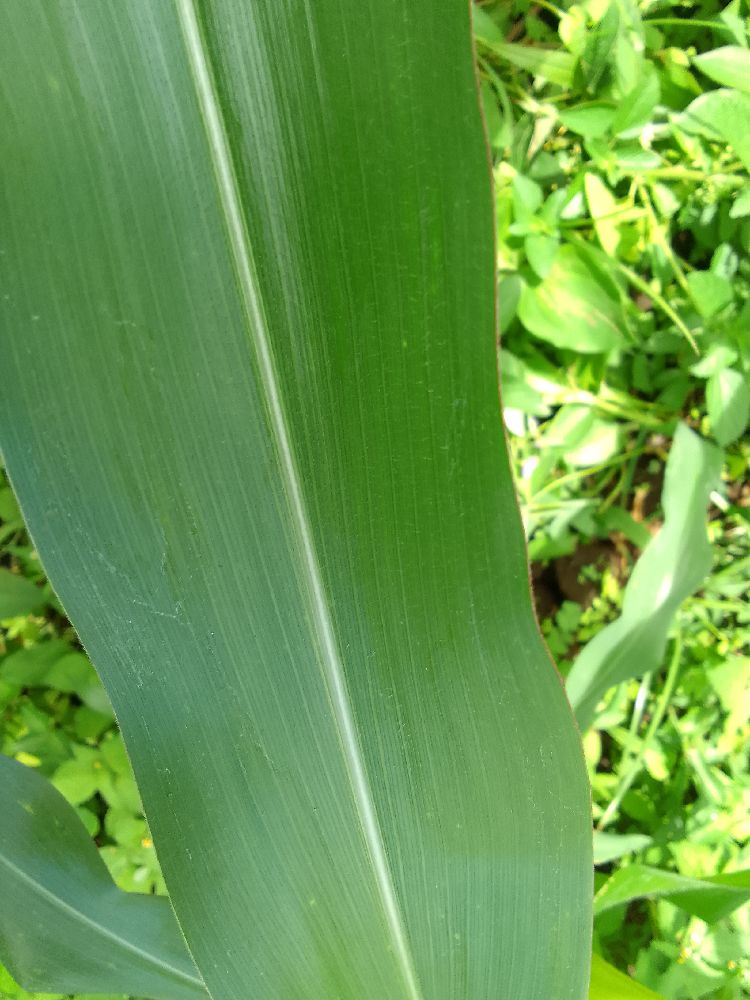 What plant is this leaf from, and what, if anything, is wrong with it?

maize, healthy
